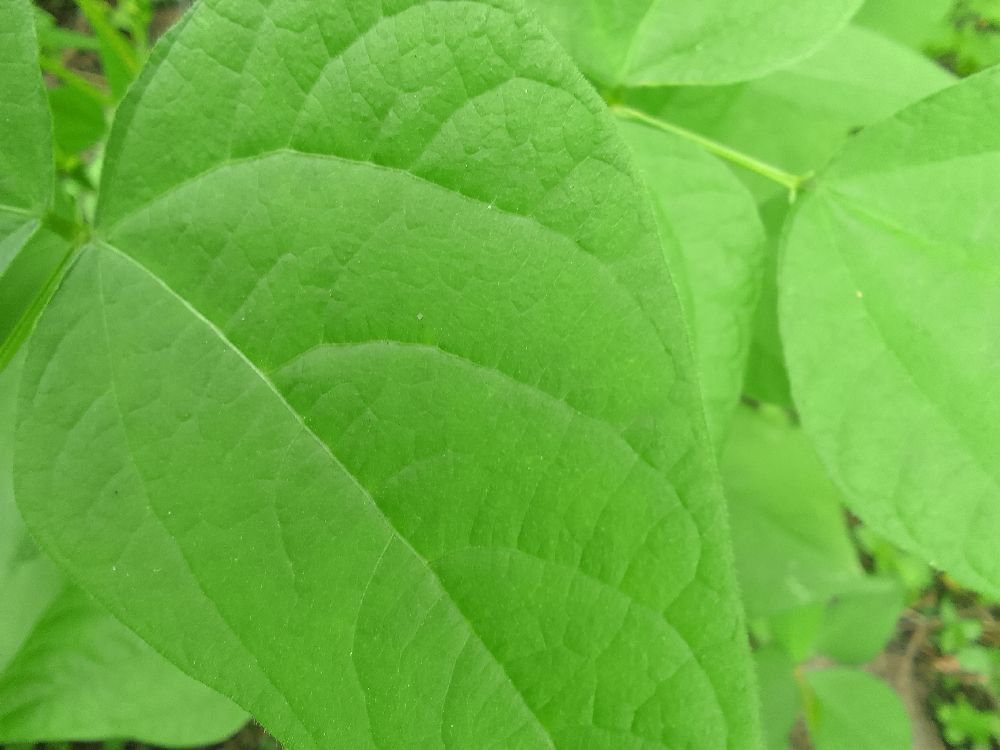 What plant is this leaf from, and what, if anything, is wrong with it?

common bean, healthy
